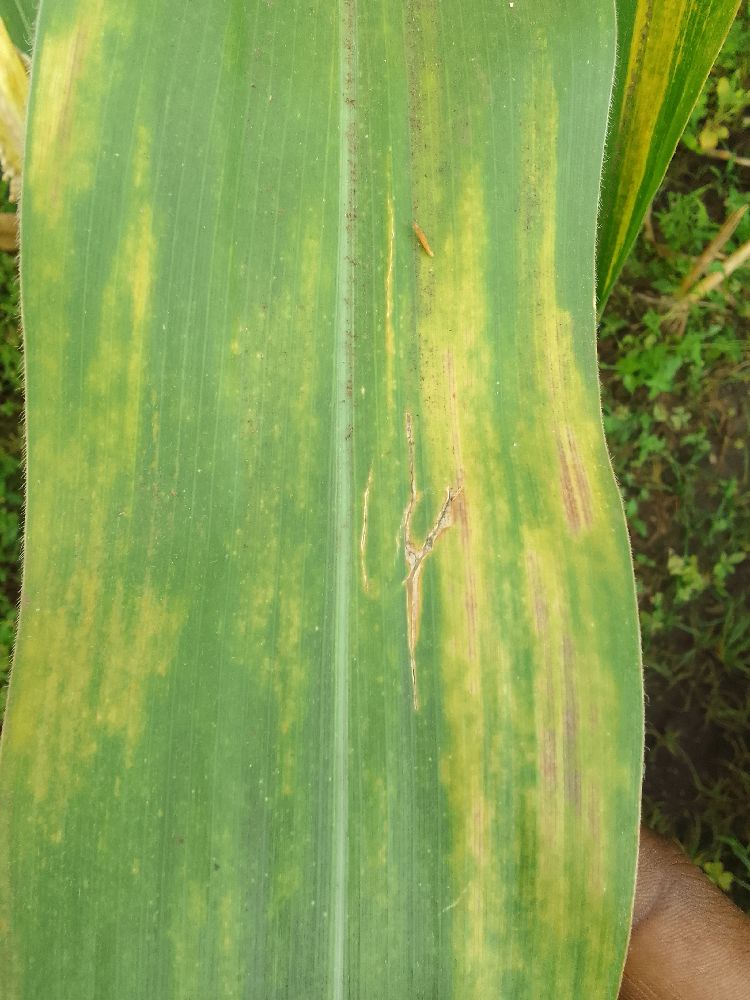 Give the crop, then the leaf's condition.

maize, maize lethal necrosis
